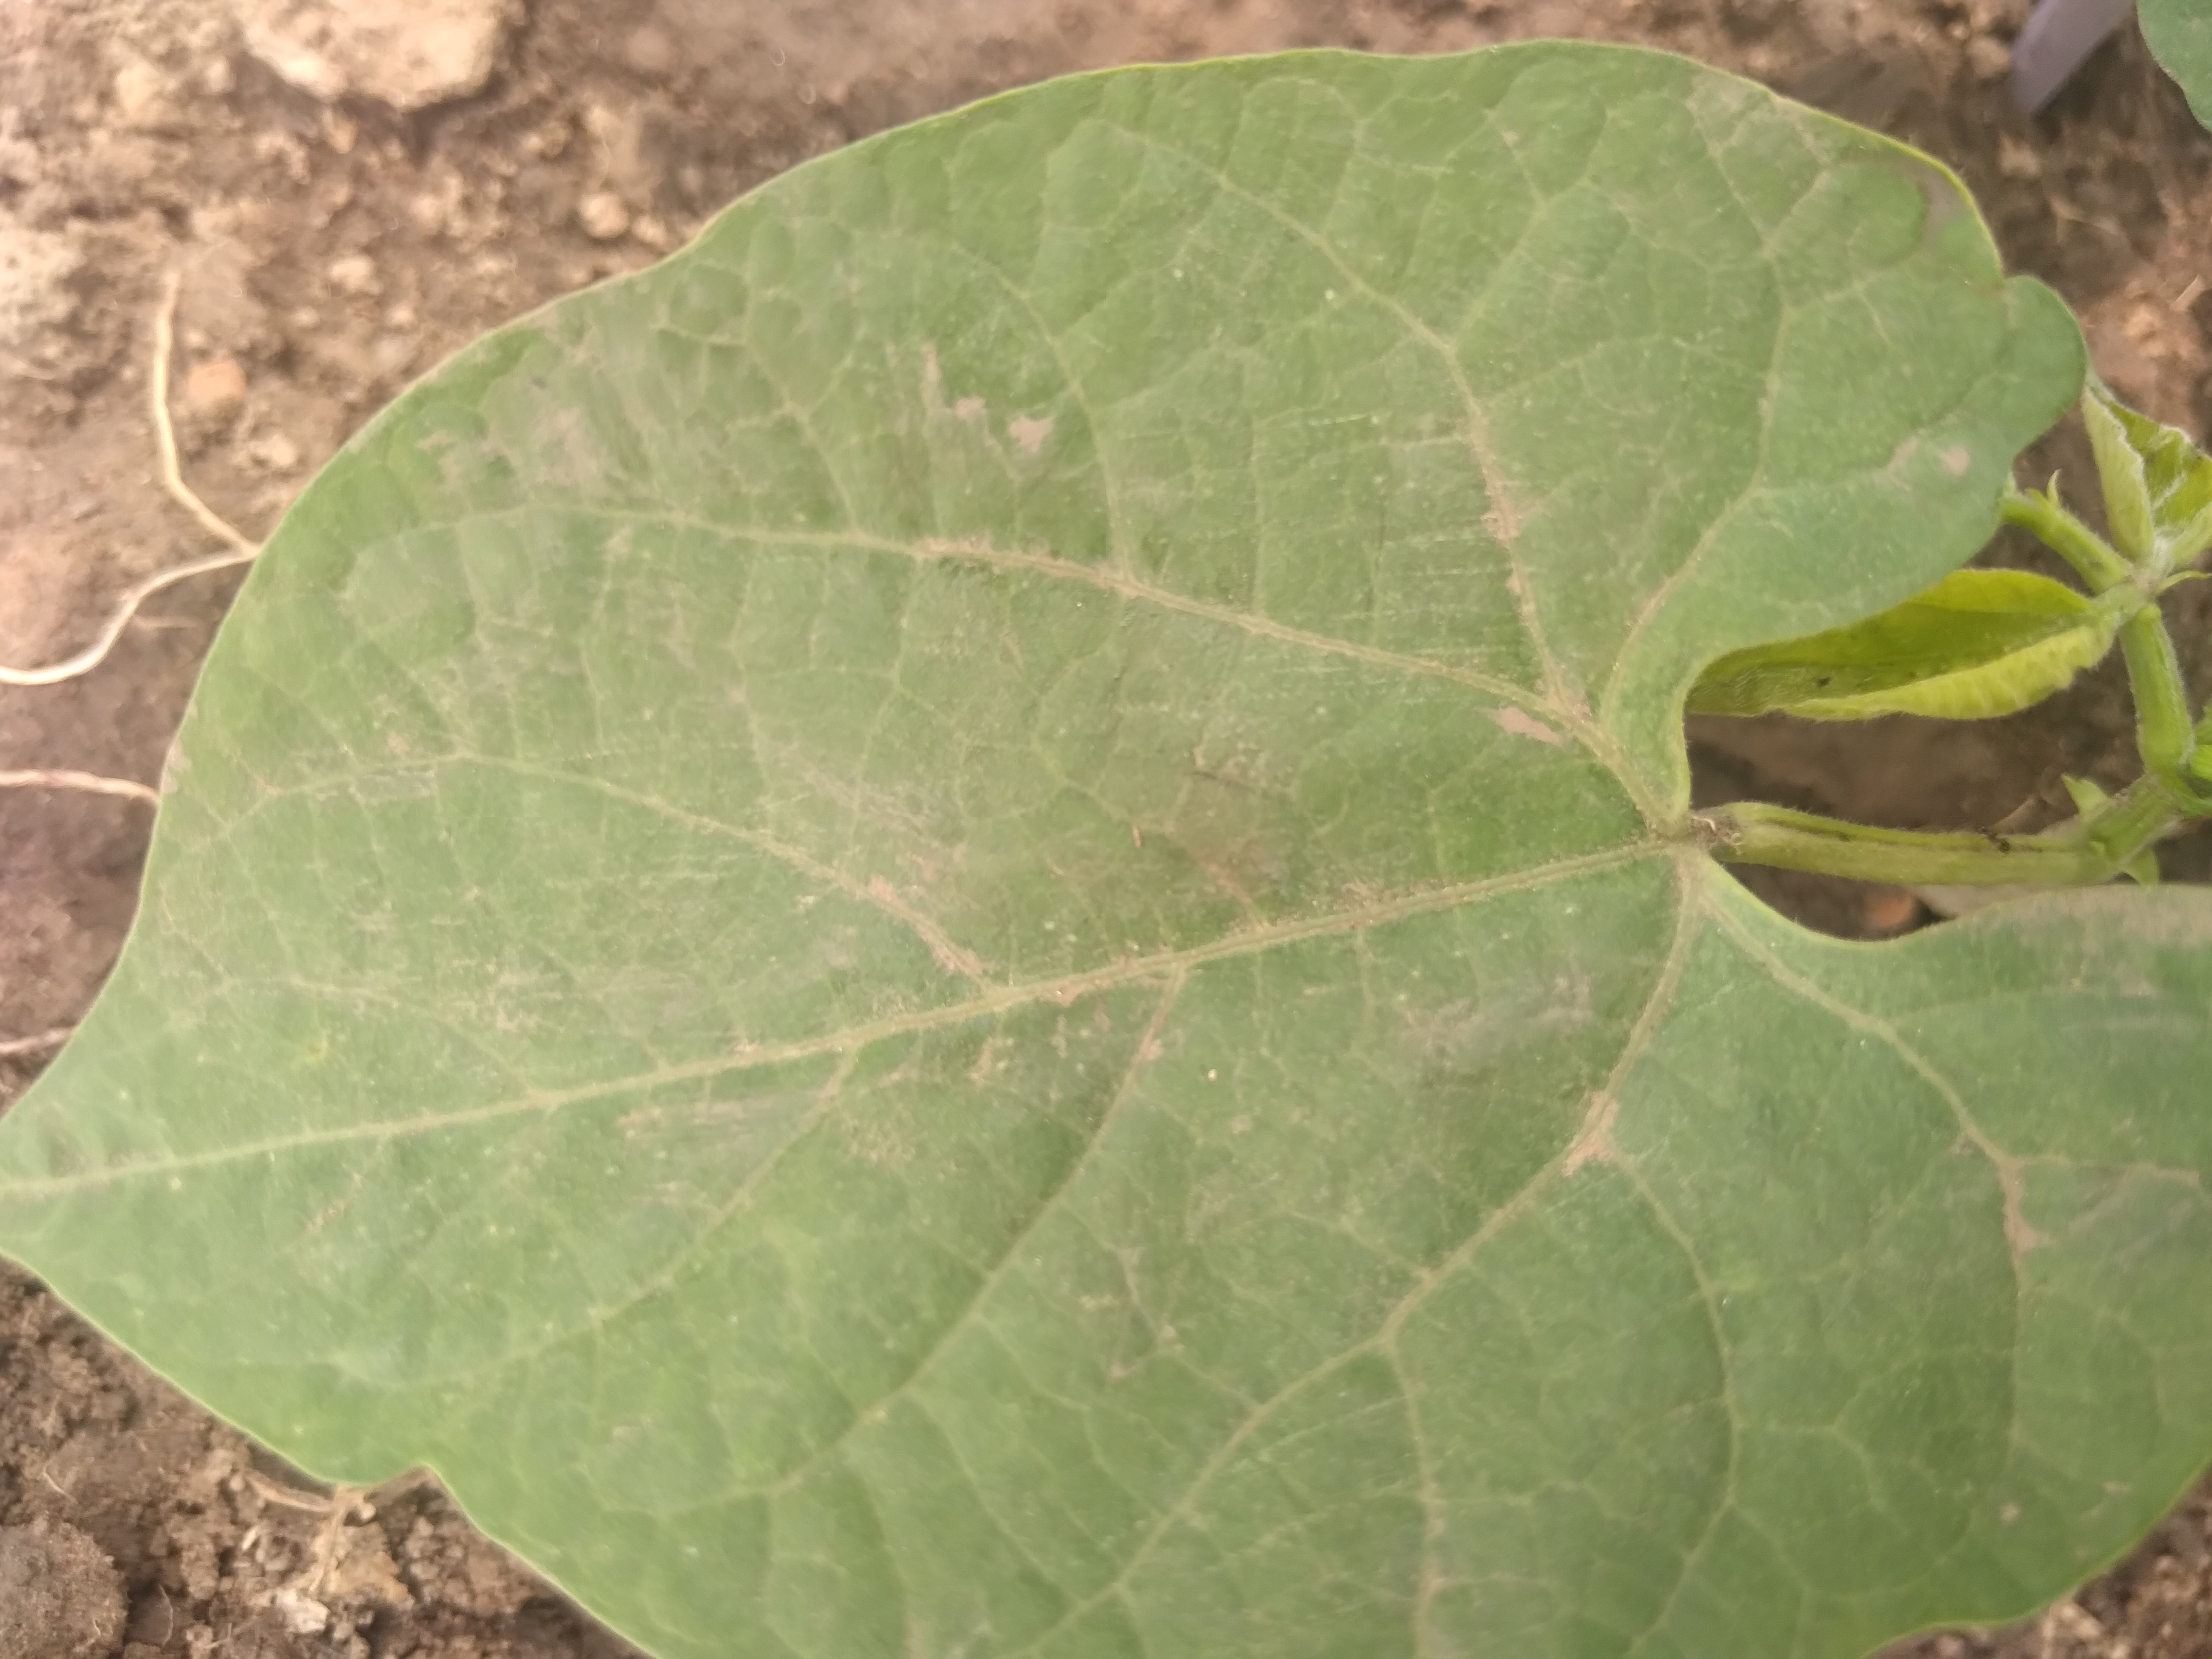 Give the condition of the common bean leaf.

healthy
